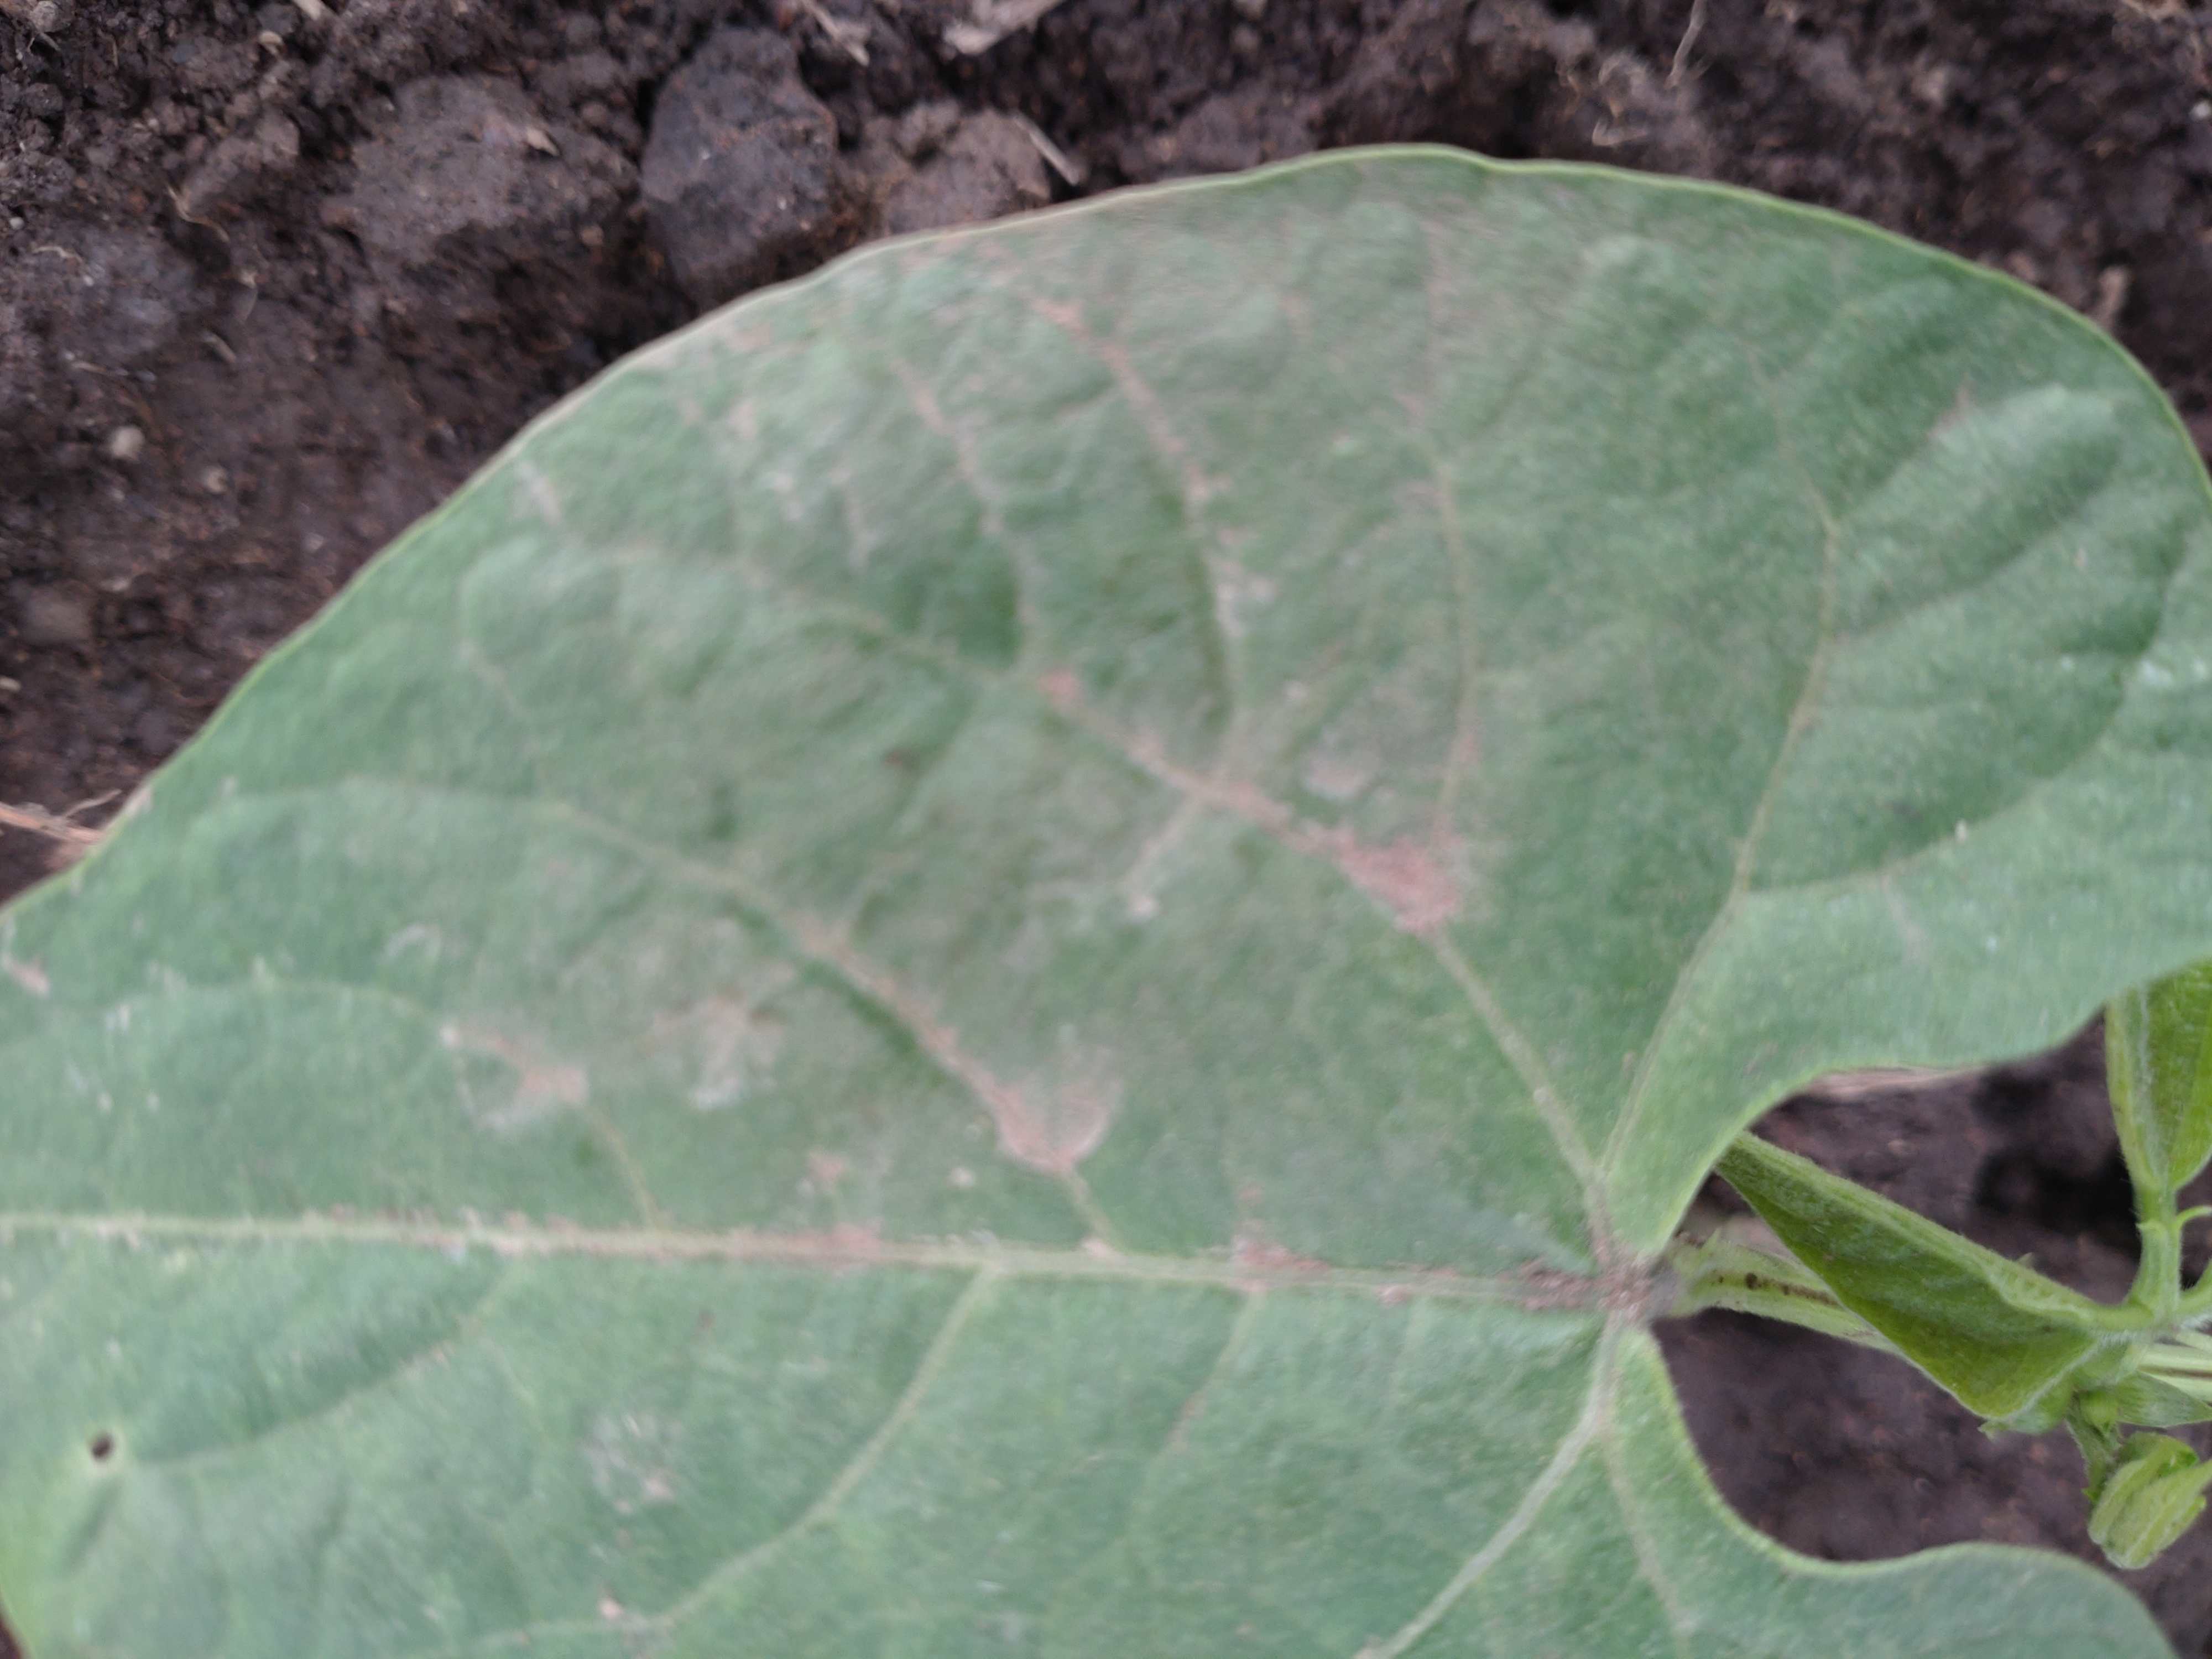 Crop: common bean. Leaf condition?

healthy
